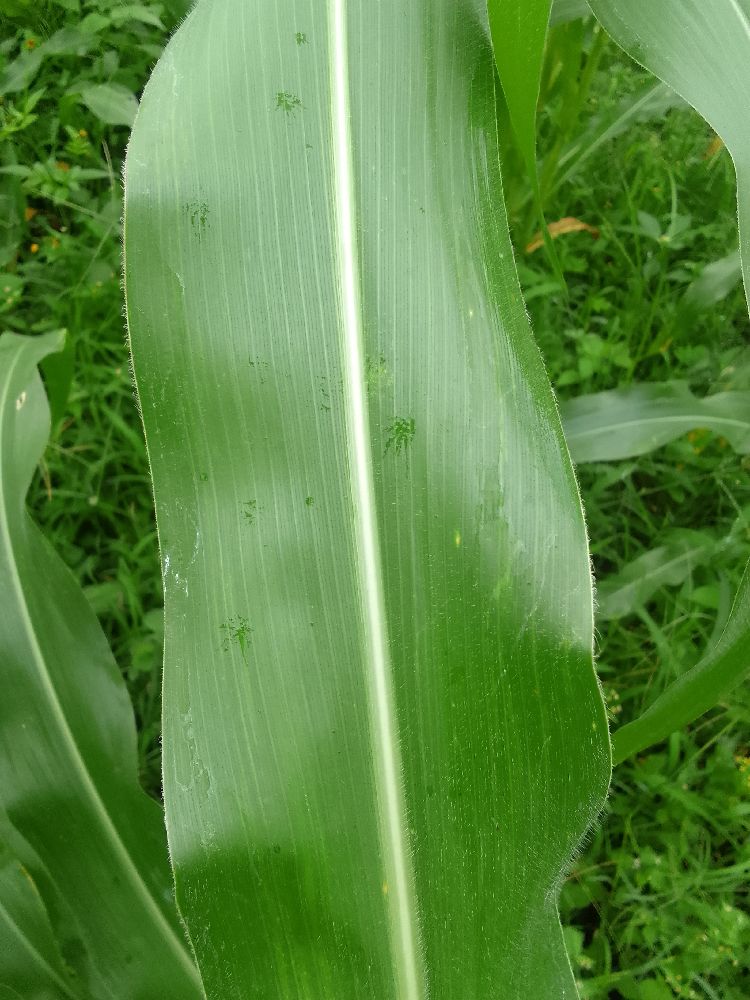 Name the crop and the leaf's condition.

maize, healthy
